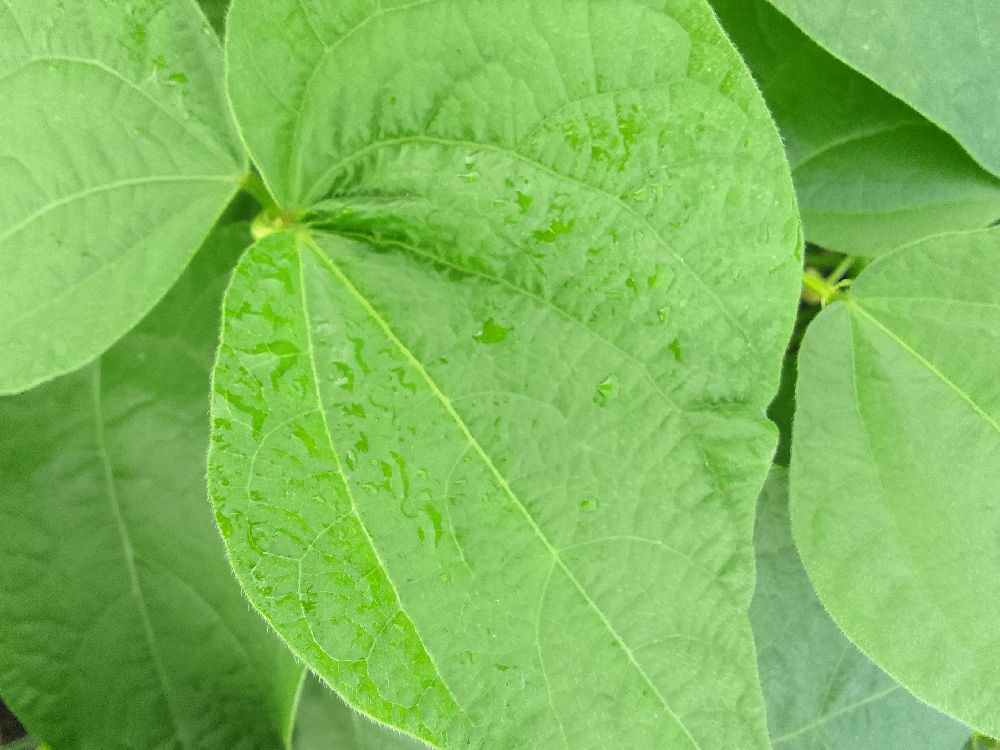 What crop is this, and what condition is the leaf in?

common bean, healthy
